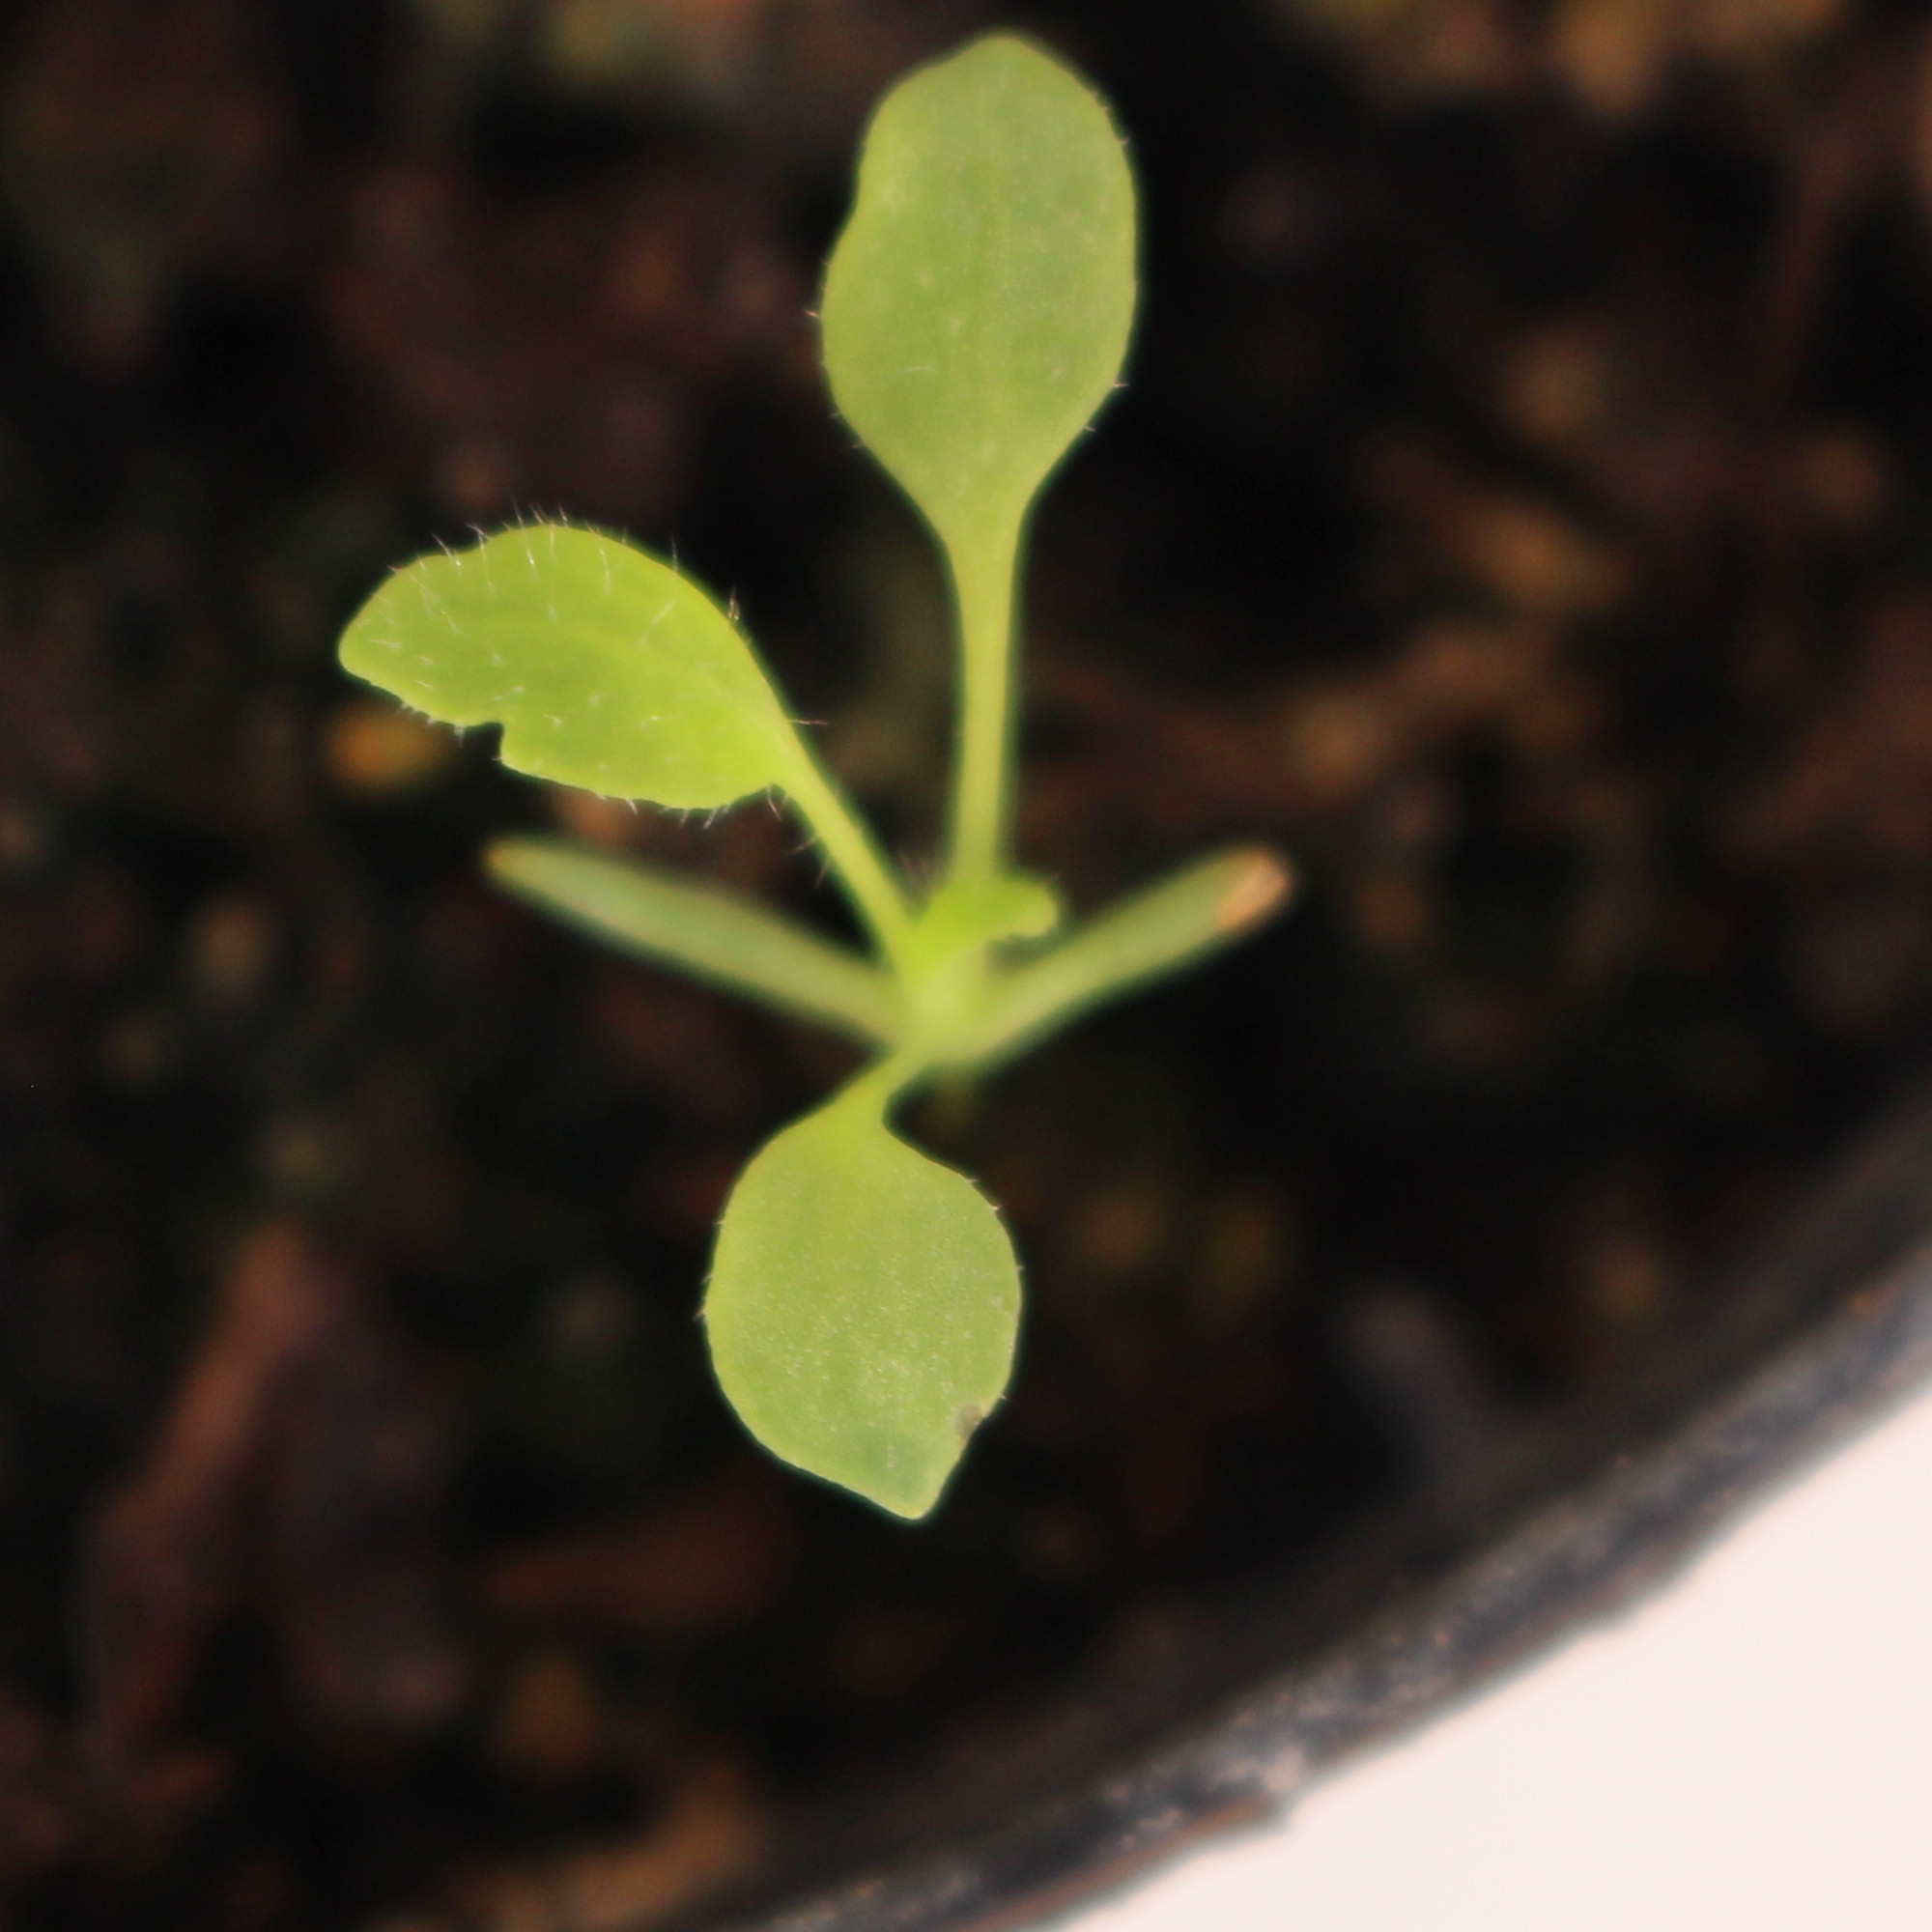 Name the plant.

Papaver rhoeas
